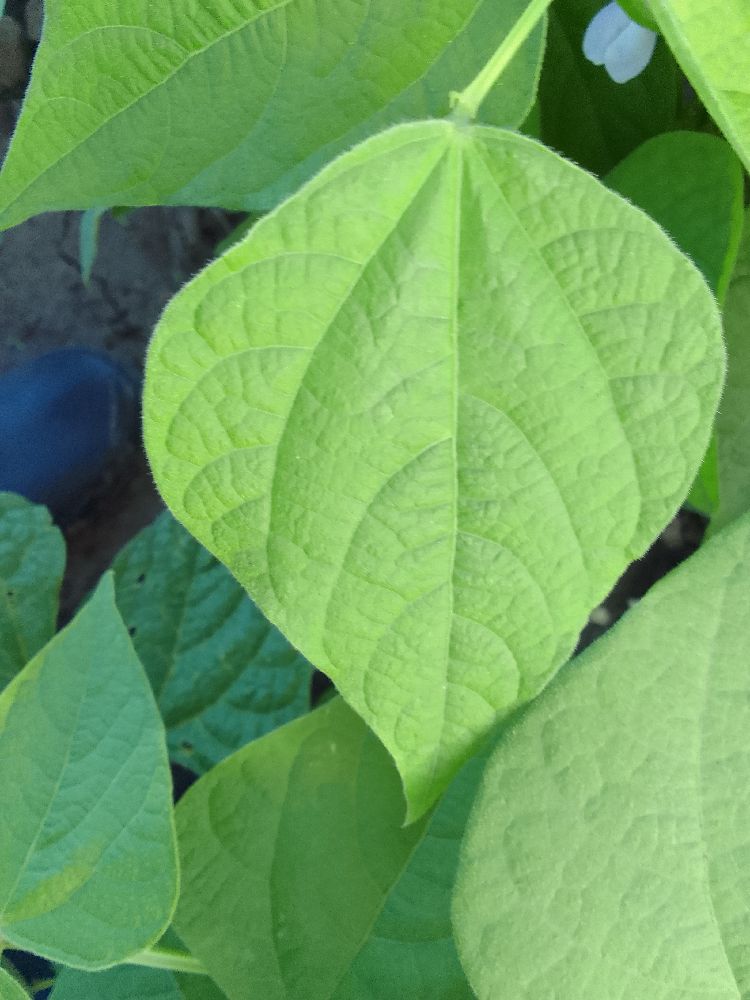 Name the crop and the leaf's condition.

common bean, healthy
